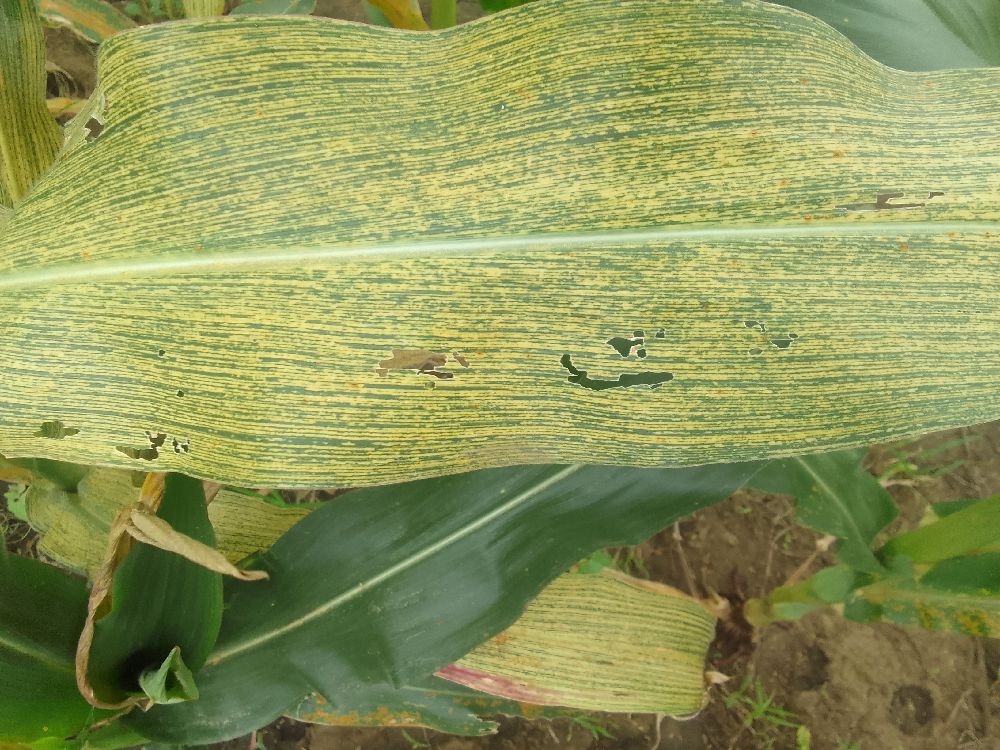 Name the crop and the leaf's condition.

maize, maize streak virus
